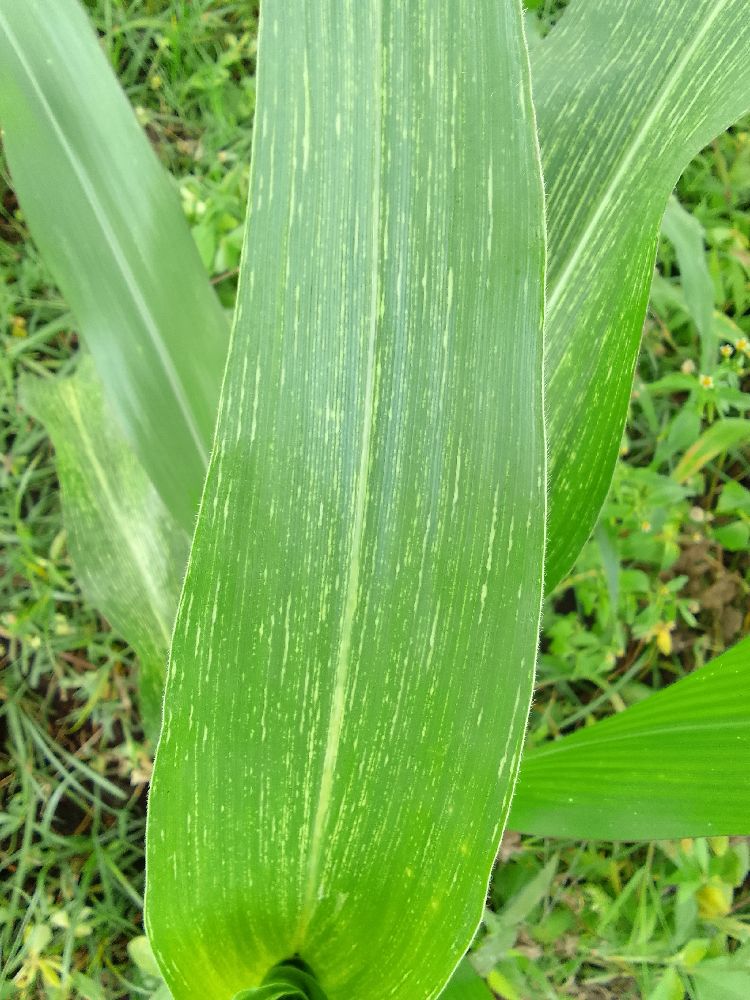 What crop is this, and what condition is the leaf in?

maize, maize streak virus
